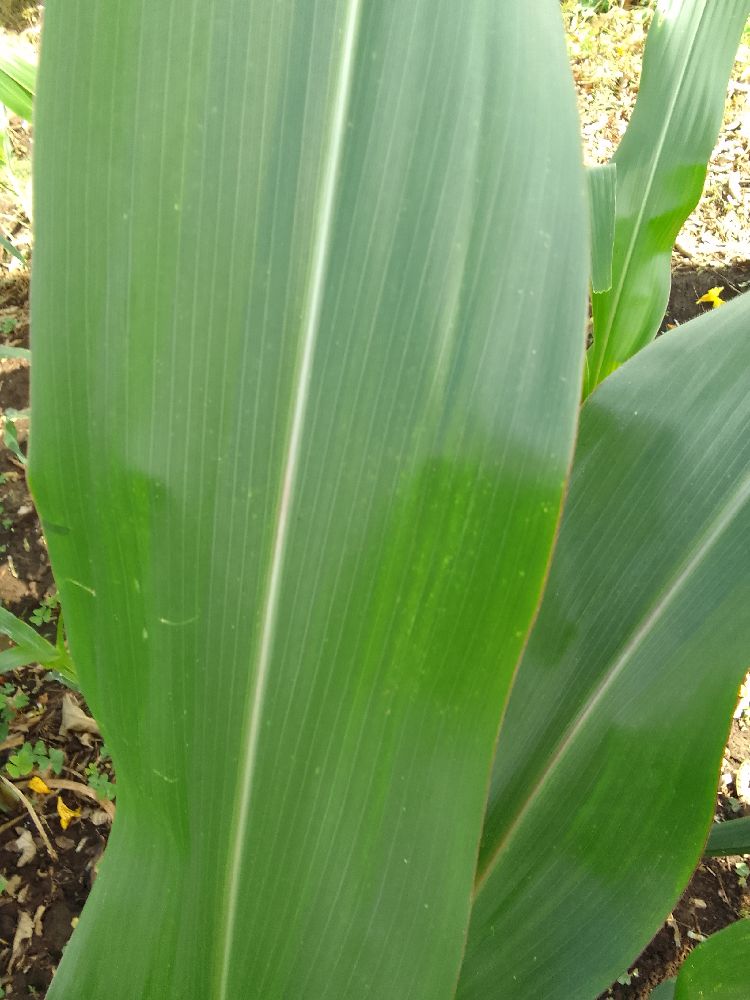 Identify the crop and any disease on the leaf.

maize, healthy
